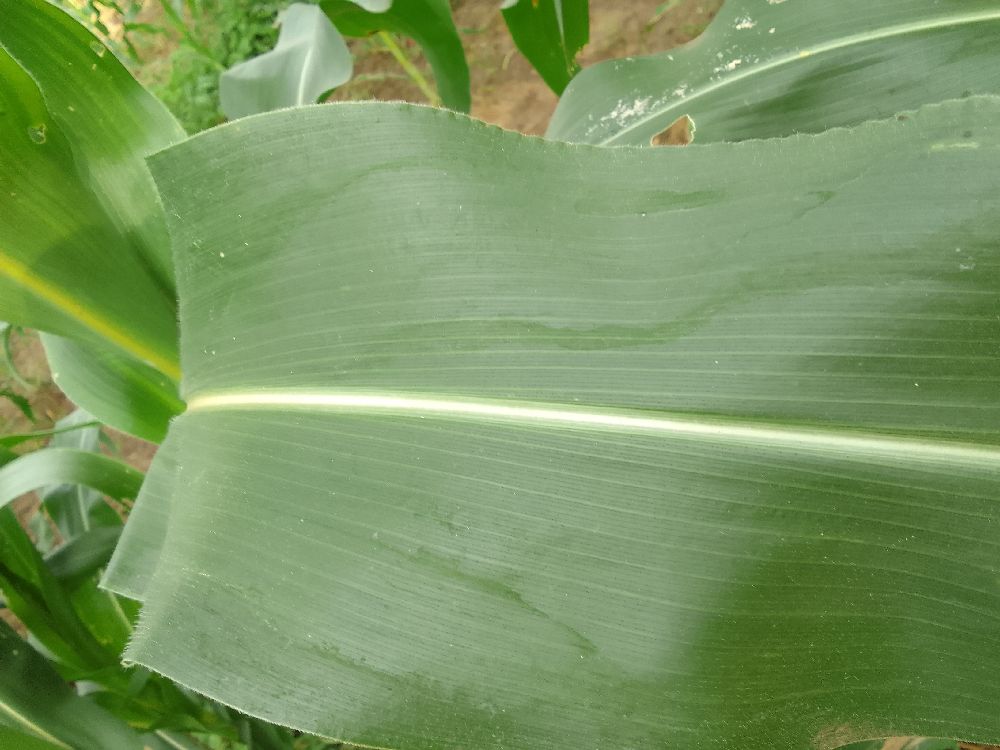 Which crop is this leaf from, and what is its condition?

maize, healthy
